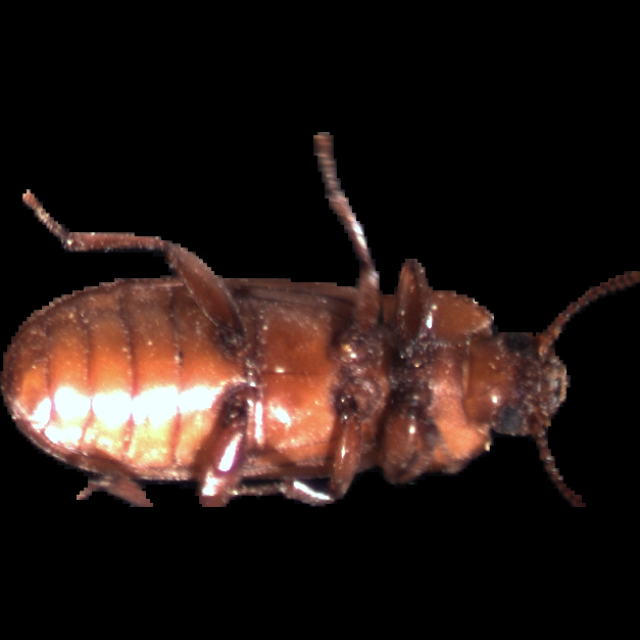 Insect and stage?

mealworm beetle
